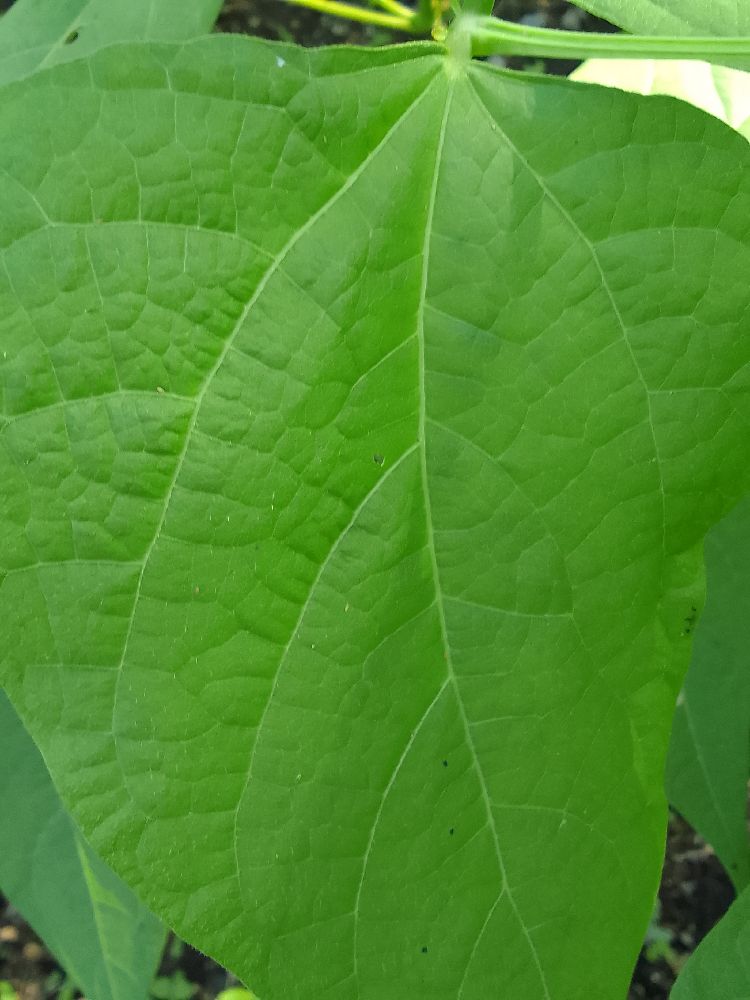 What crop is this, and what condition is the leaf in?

common bean, healthy
